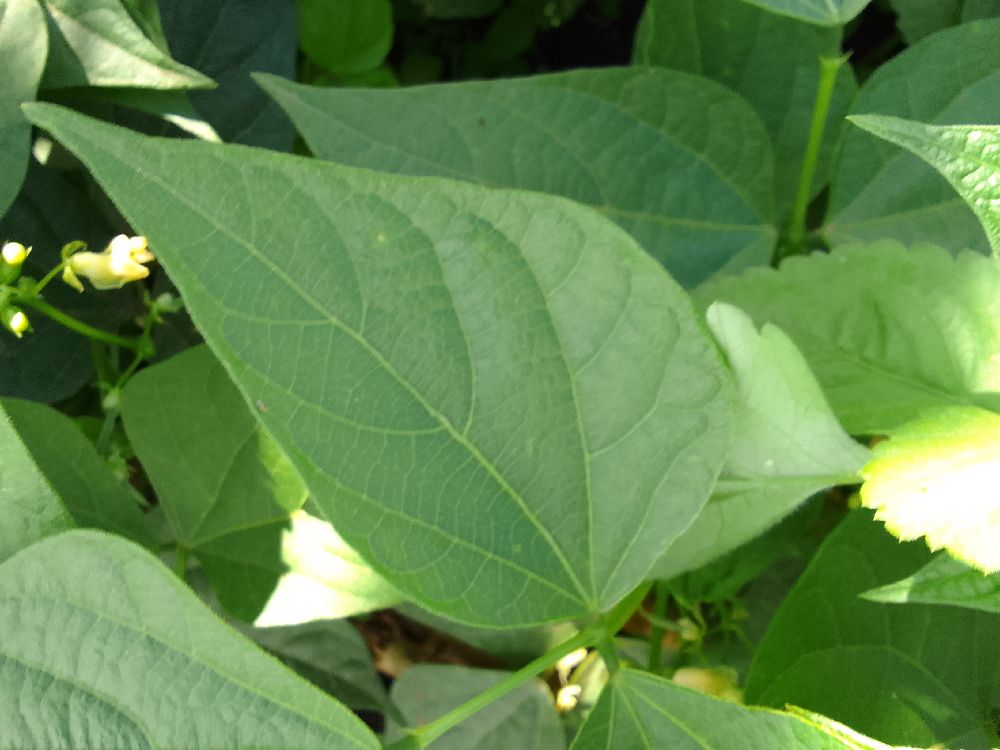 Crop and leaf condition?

common bean, healthy
